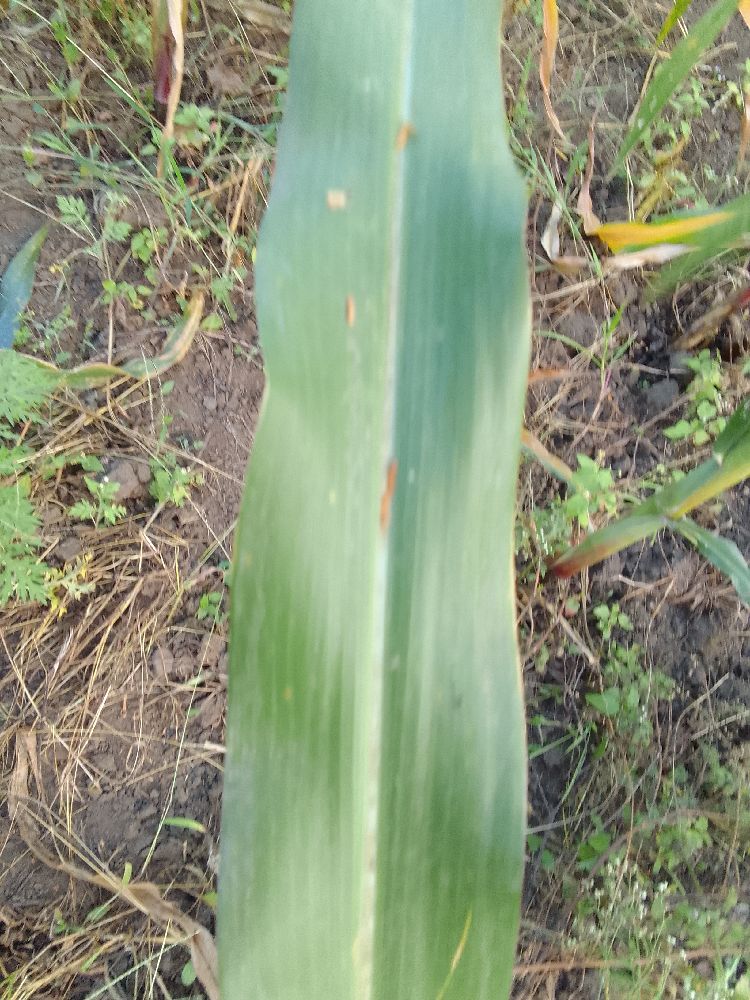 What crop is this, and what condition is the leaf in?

maize, healthy
